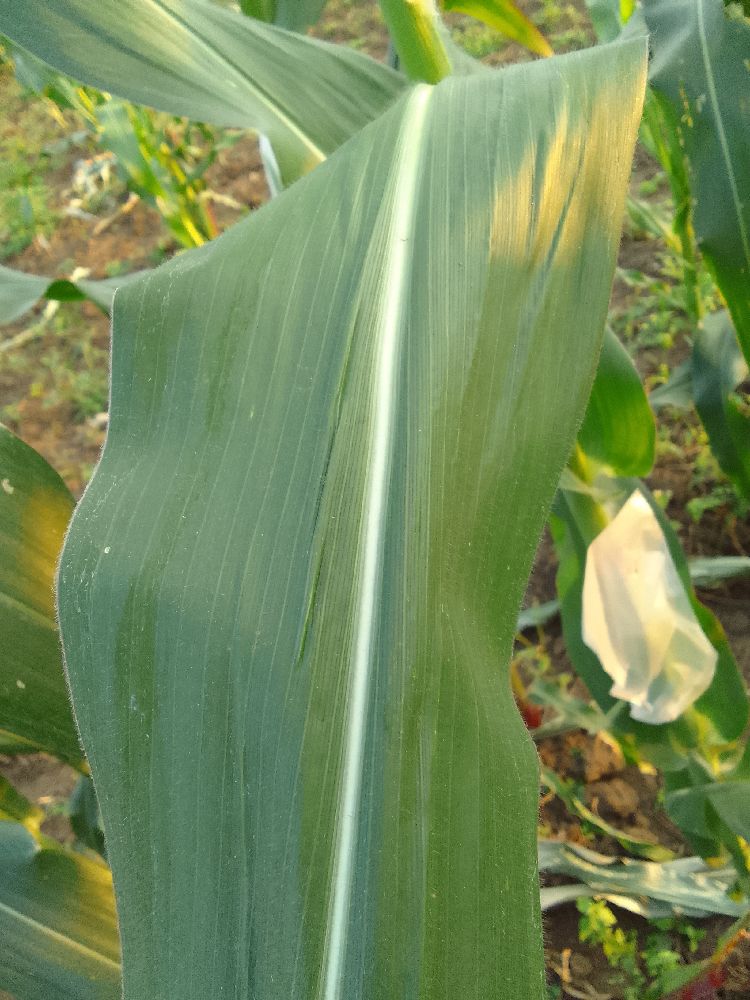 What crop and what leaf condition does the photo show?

maize, healthy
